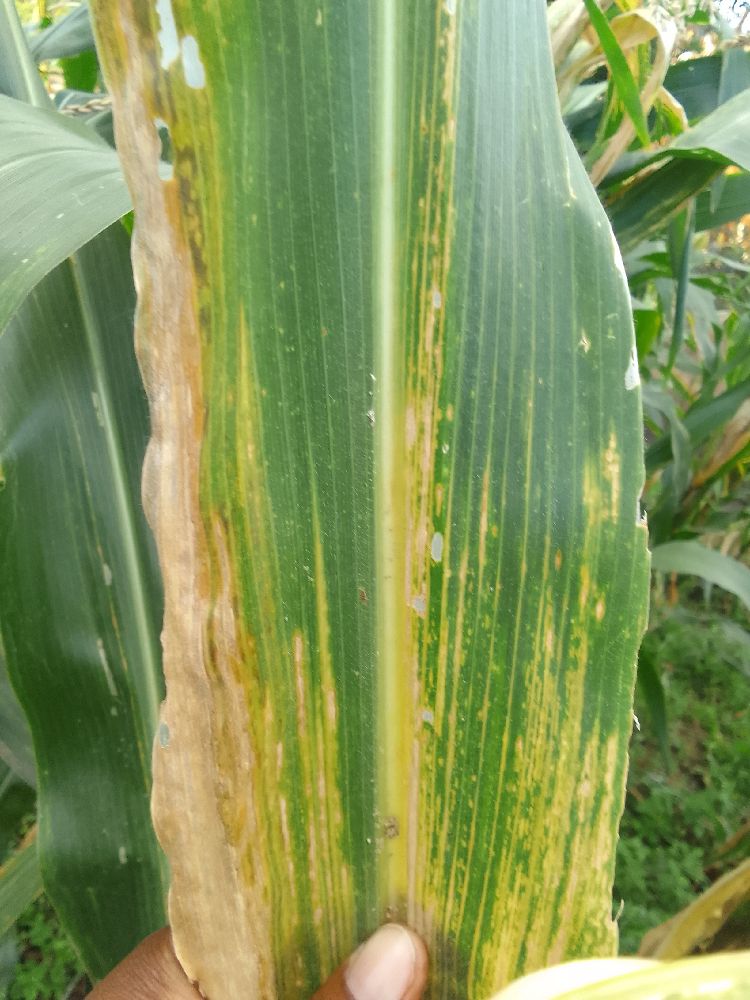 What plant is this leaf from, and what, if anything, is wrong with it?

maize, maize lethal necrosis
